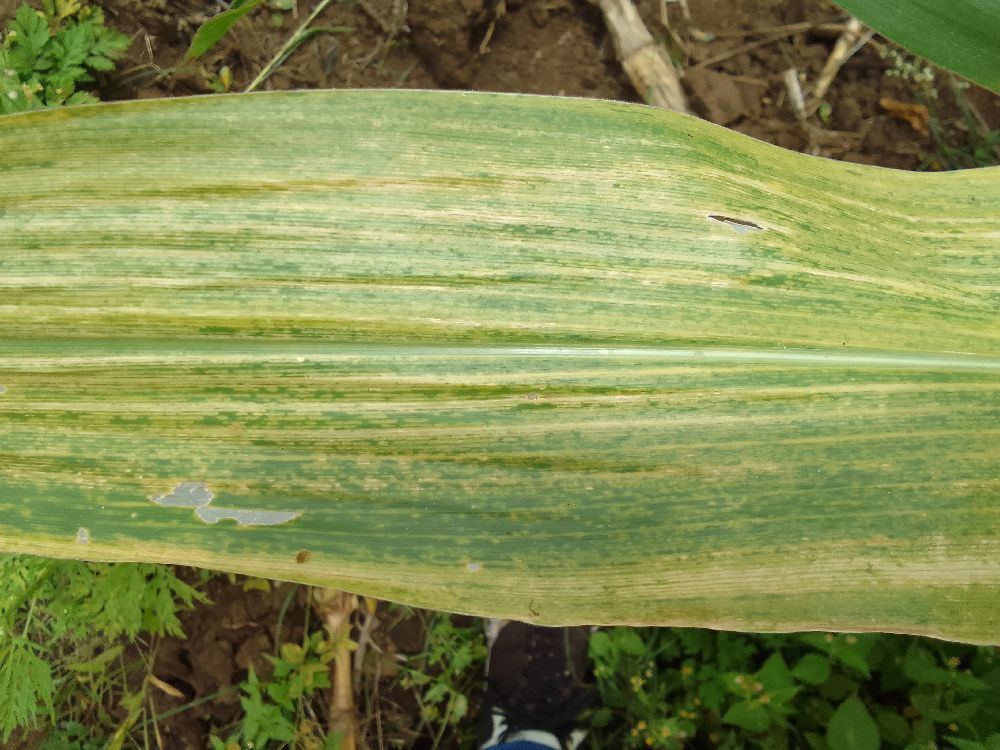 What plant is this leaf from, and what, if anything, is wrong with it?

maize, maize lethal necrosis
